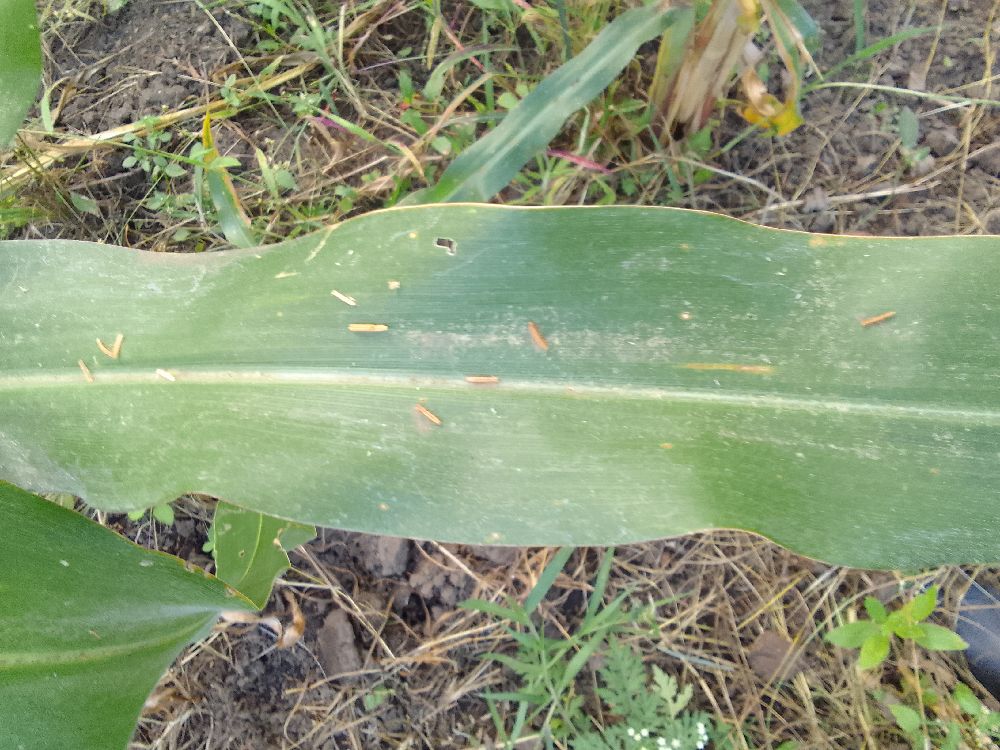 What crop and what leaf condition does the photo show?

maize, healthy
